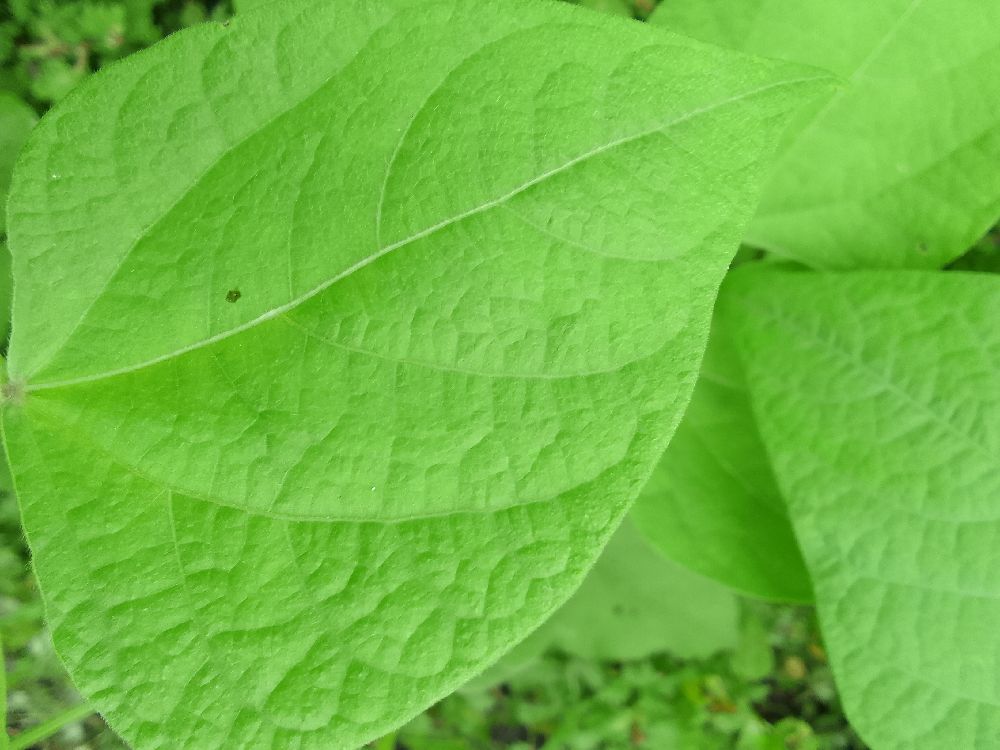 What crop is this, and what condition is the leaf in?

common bean, healthy
